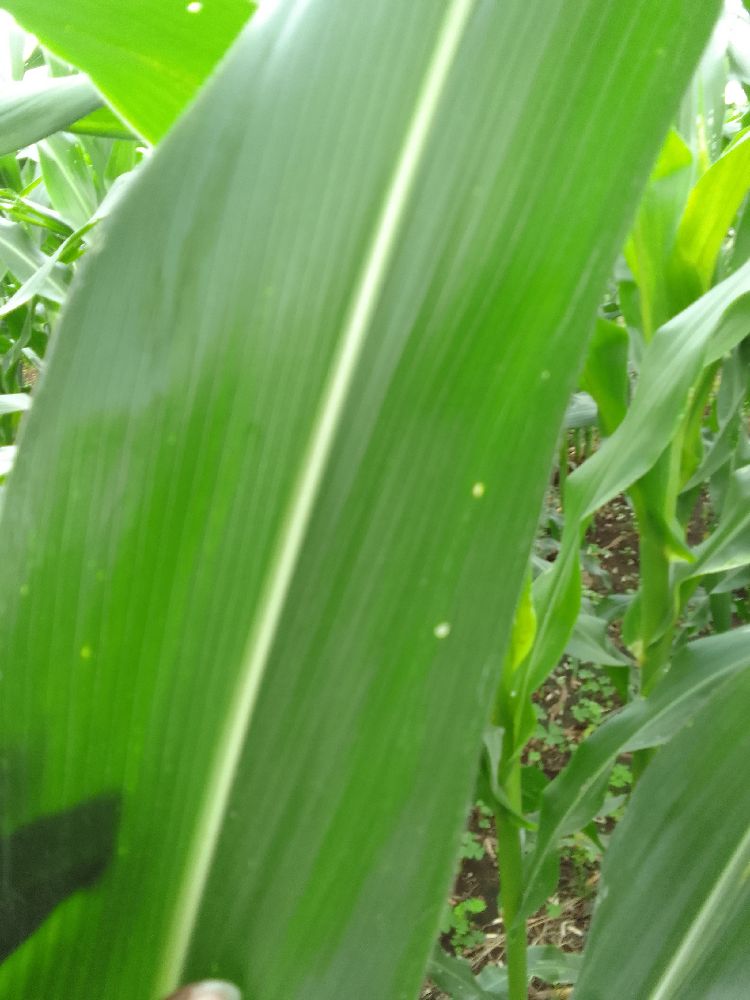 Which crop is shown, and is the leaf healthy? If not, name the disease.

maize, healthy
